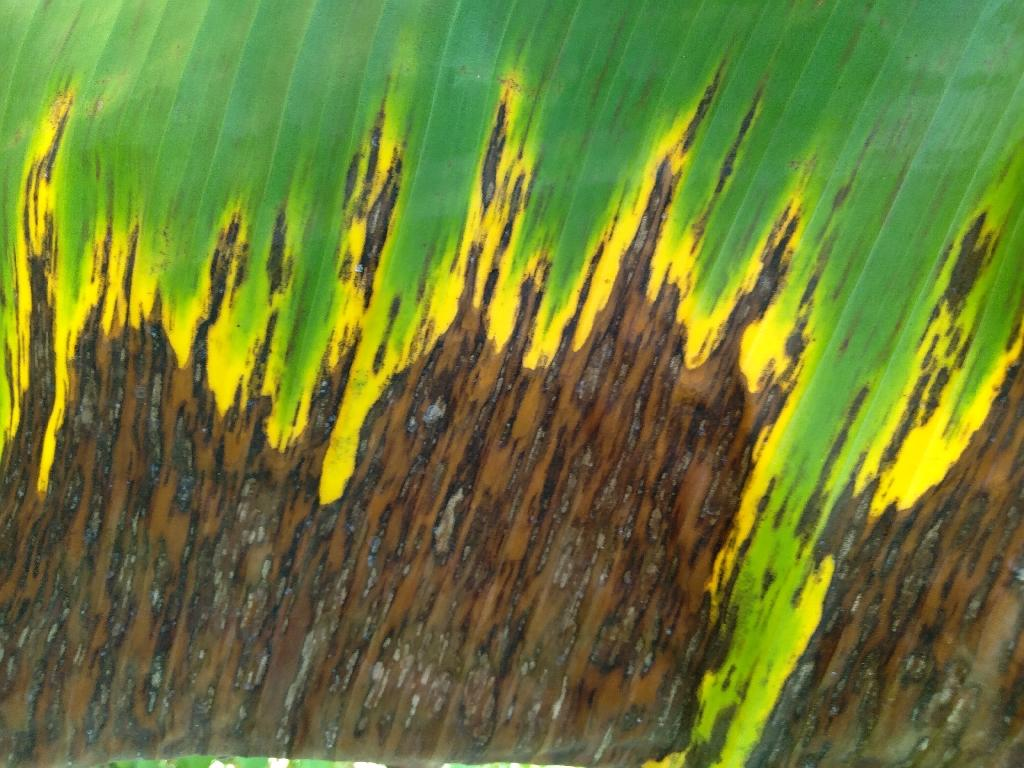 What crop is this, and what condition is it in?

banana, black sigatoka
